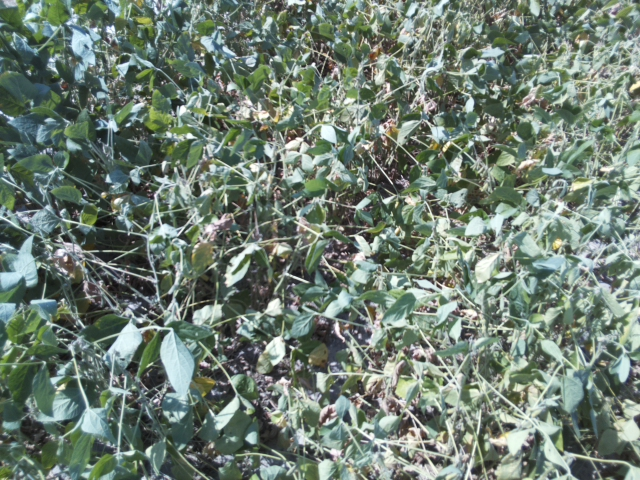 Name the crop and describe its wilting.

soybean, moderate turgor loss in upper canopy
